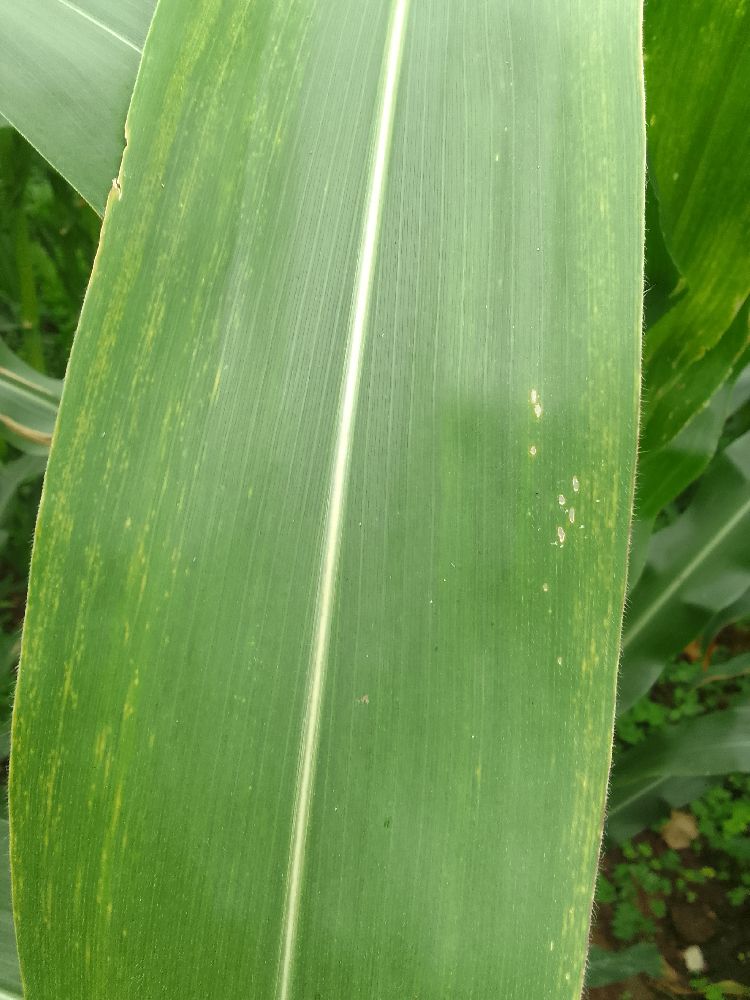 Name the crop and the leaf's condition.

maize, maize lethal necrosis
